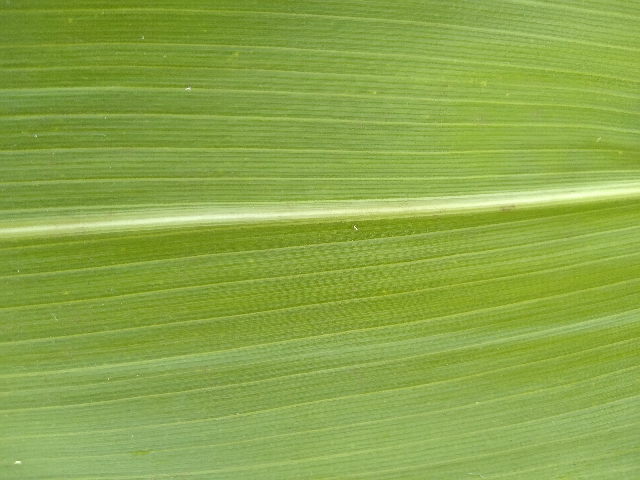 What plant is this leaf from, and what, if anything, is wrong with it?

maize, healthy
